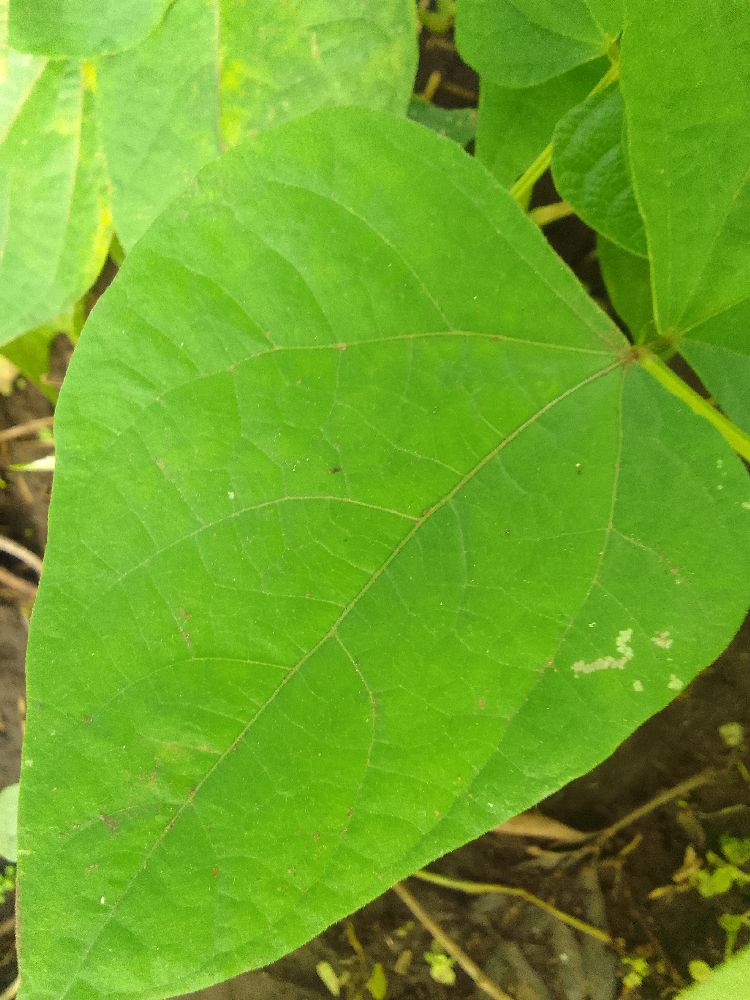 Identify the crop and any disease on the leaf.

common bean, healthy
